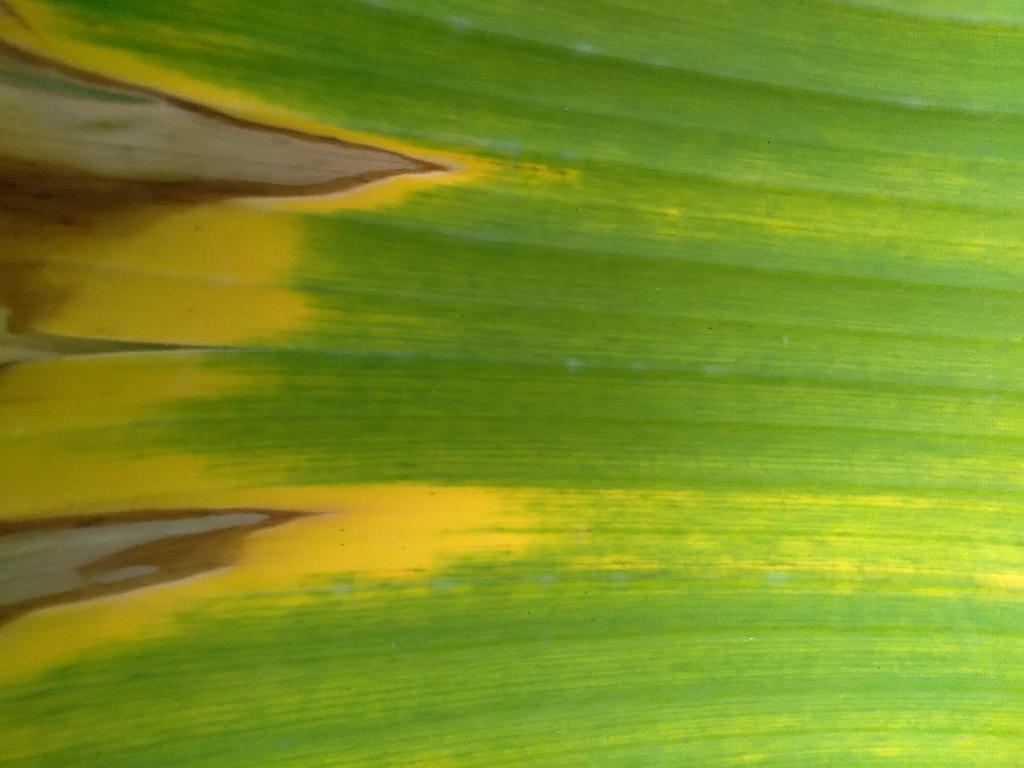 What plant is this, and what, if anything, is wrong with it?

banana, fusarium wilt race 1
